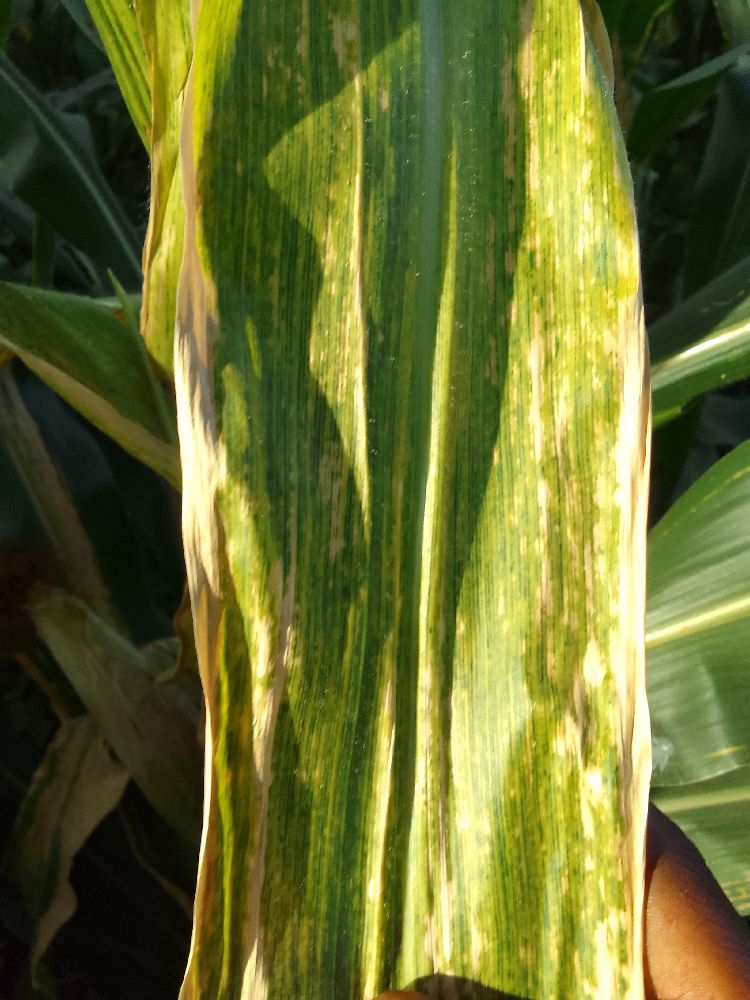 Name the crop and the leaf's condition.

maize, maize lethal necrosis
